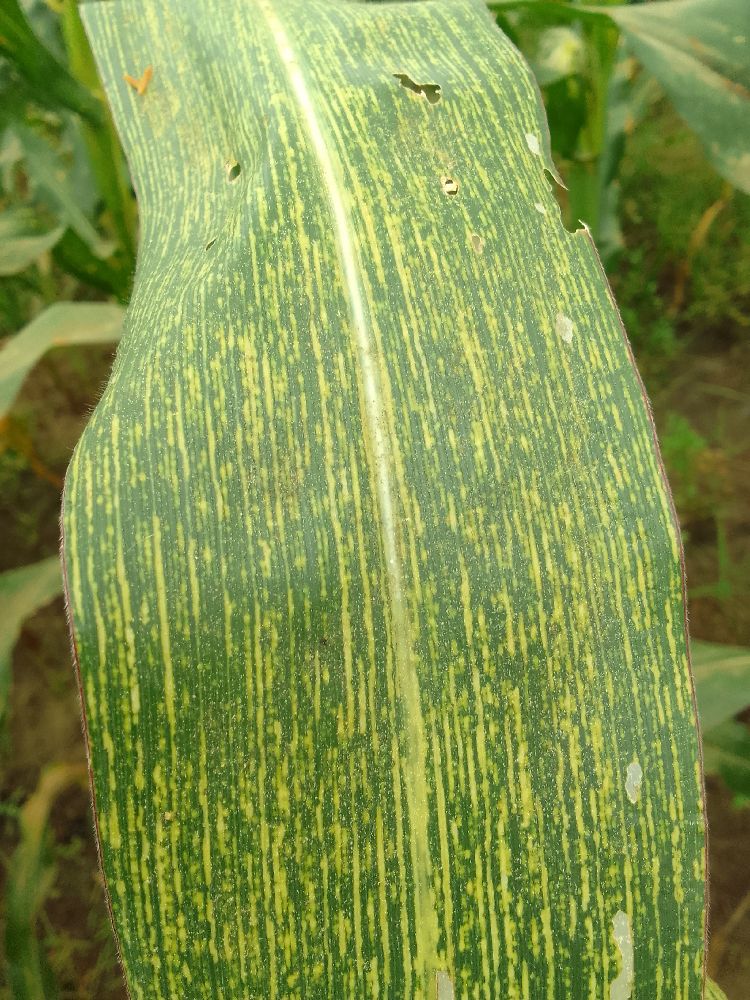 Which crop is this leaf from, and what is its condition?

maize, maize streak virus
